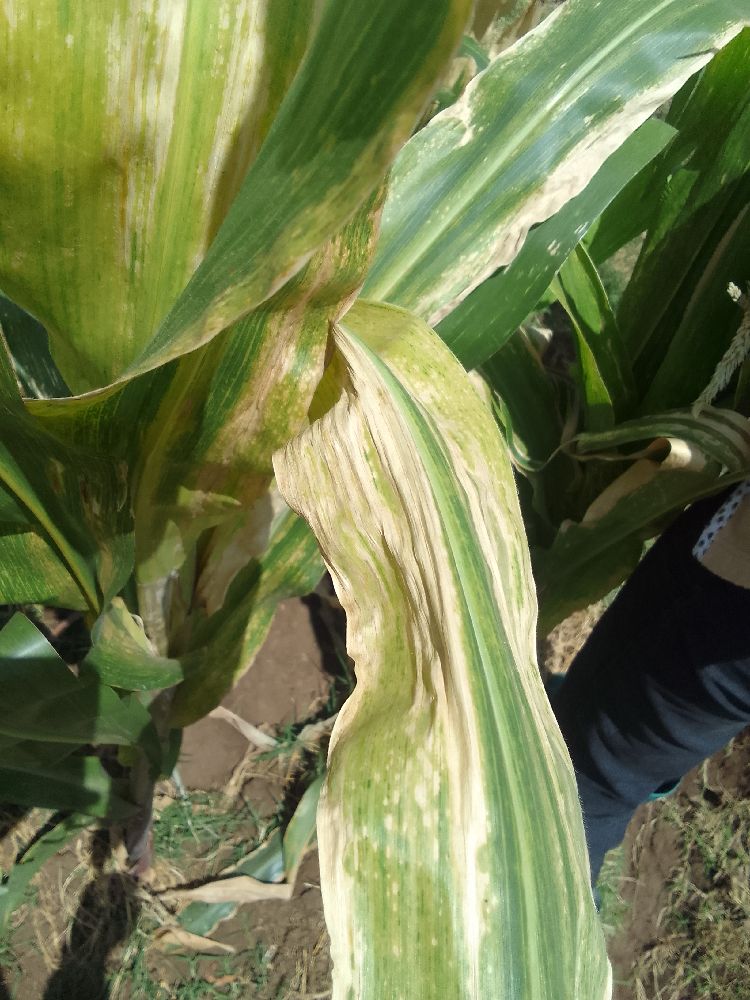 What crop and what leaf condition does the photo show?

maize, maize lethal necrosis
